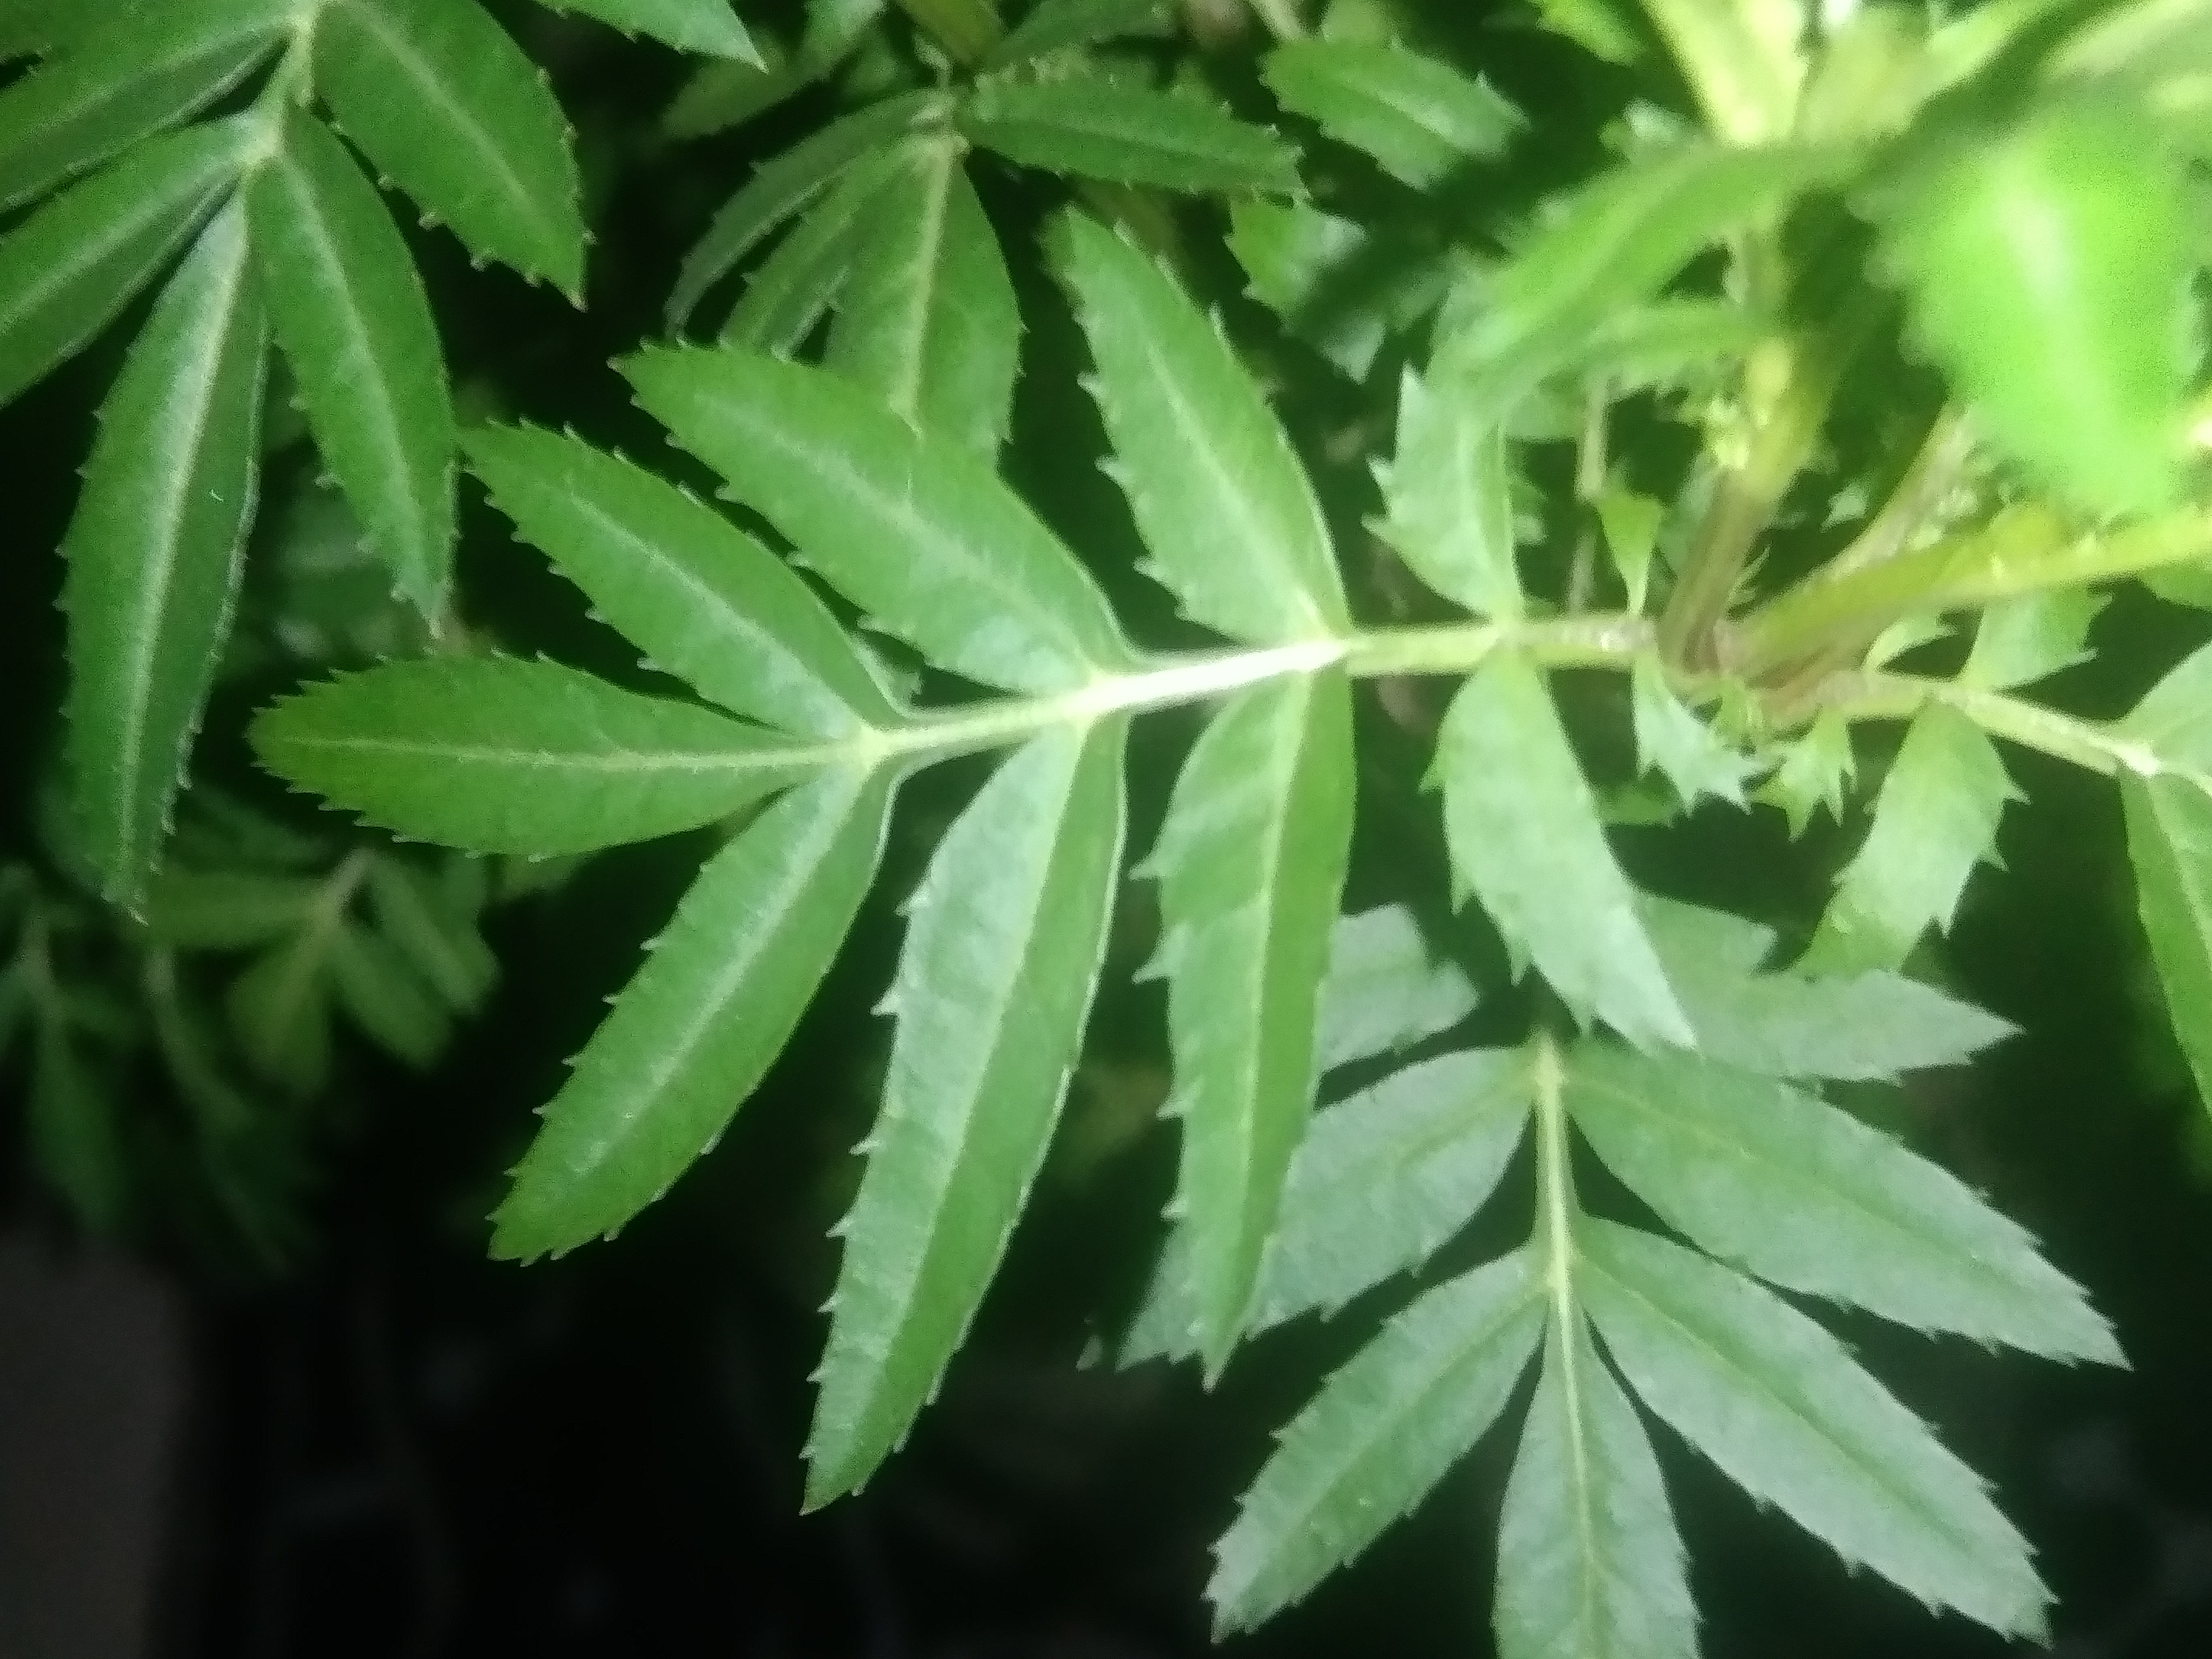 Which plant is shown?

marigold
